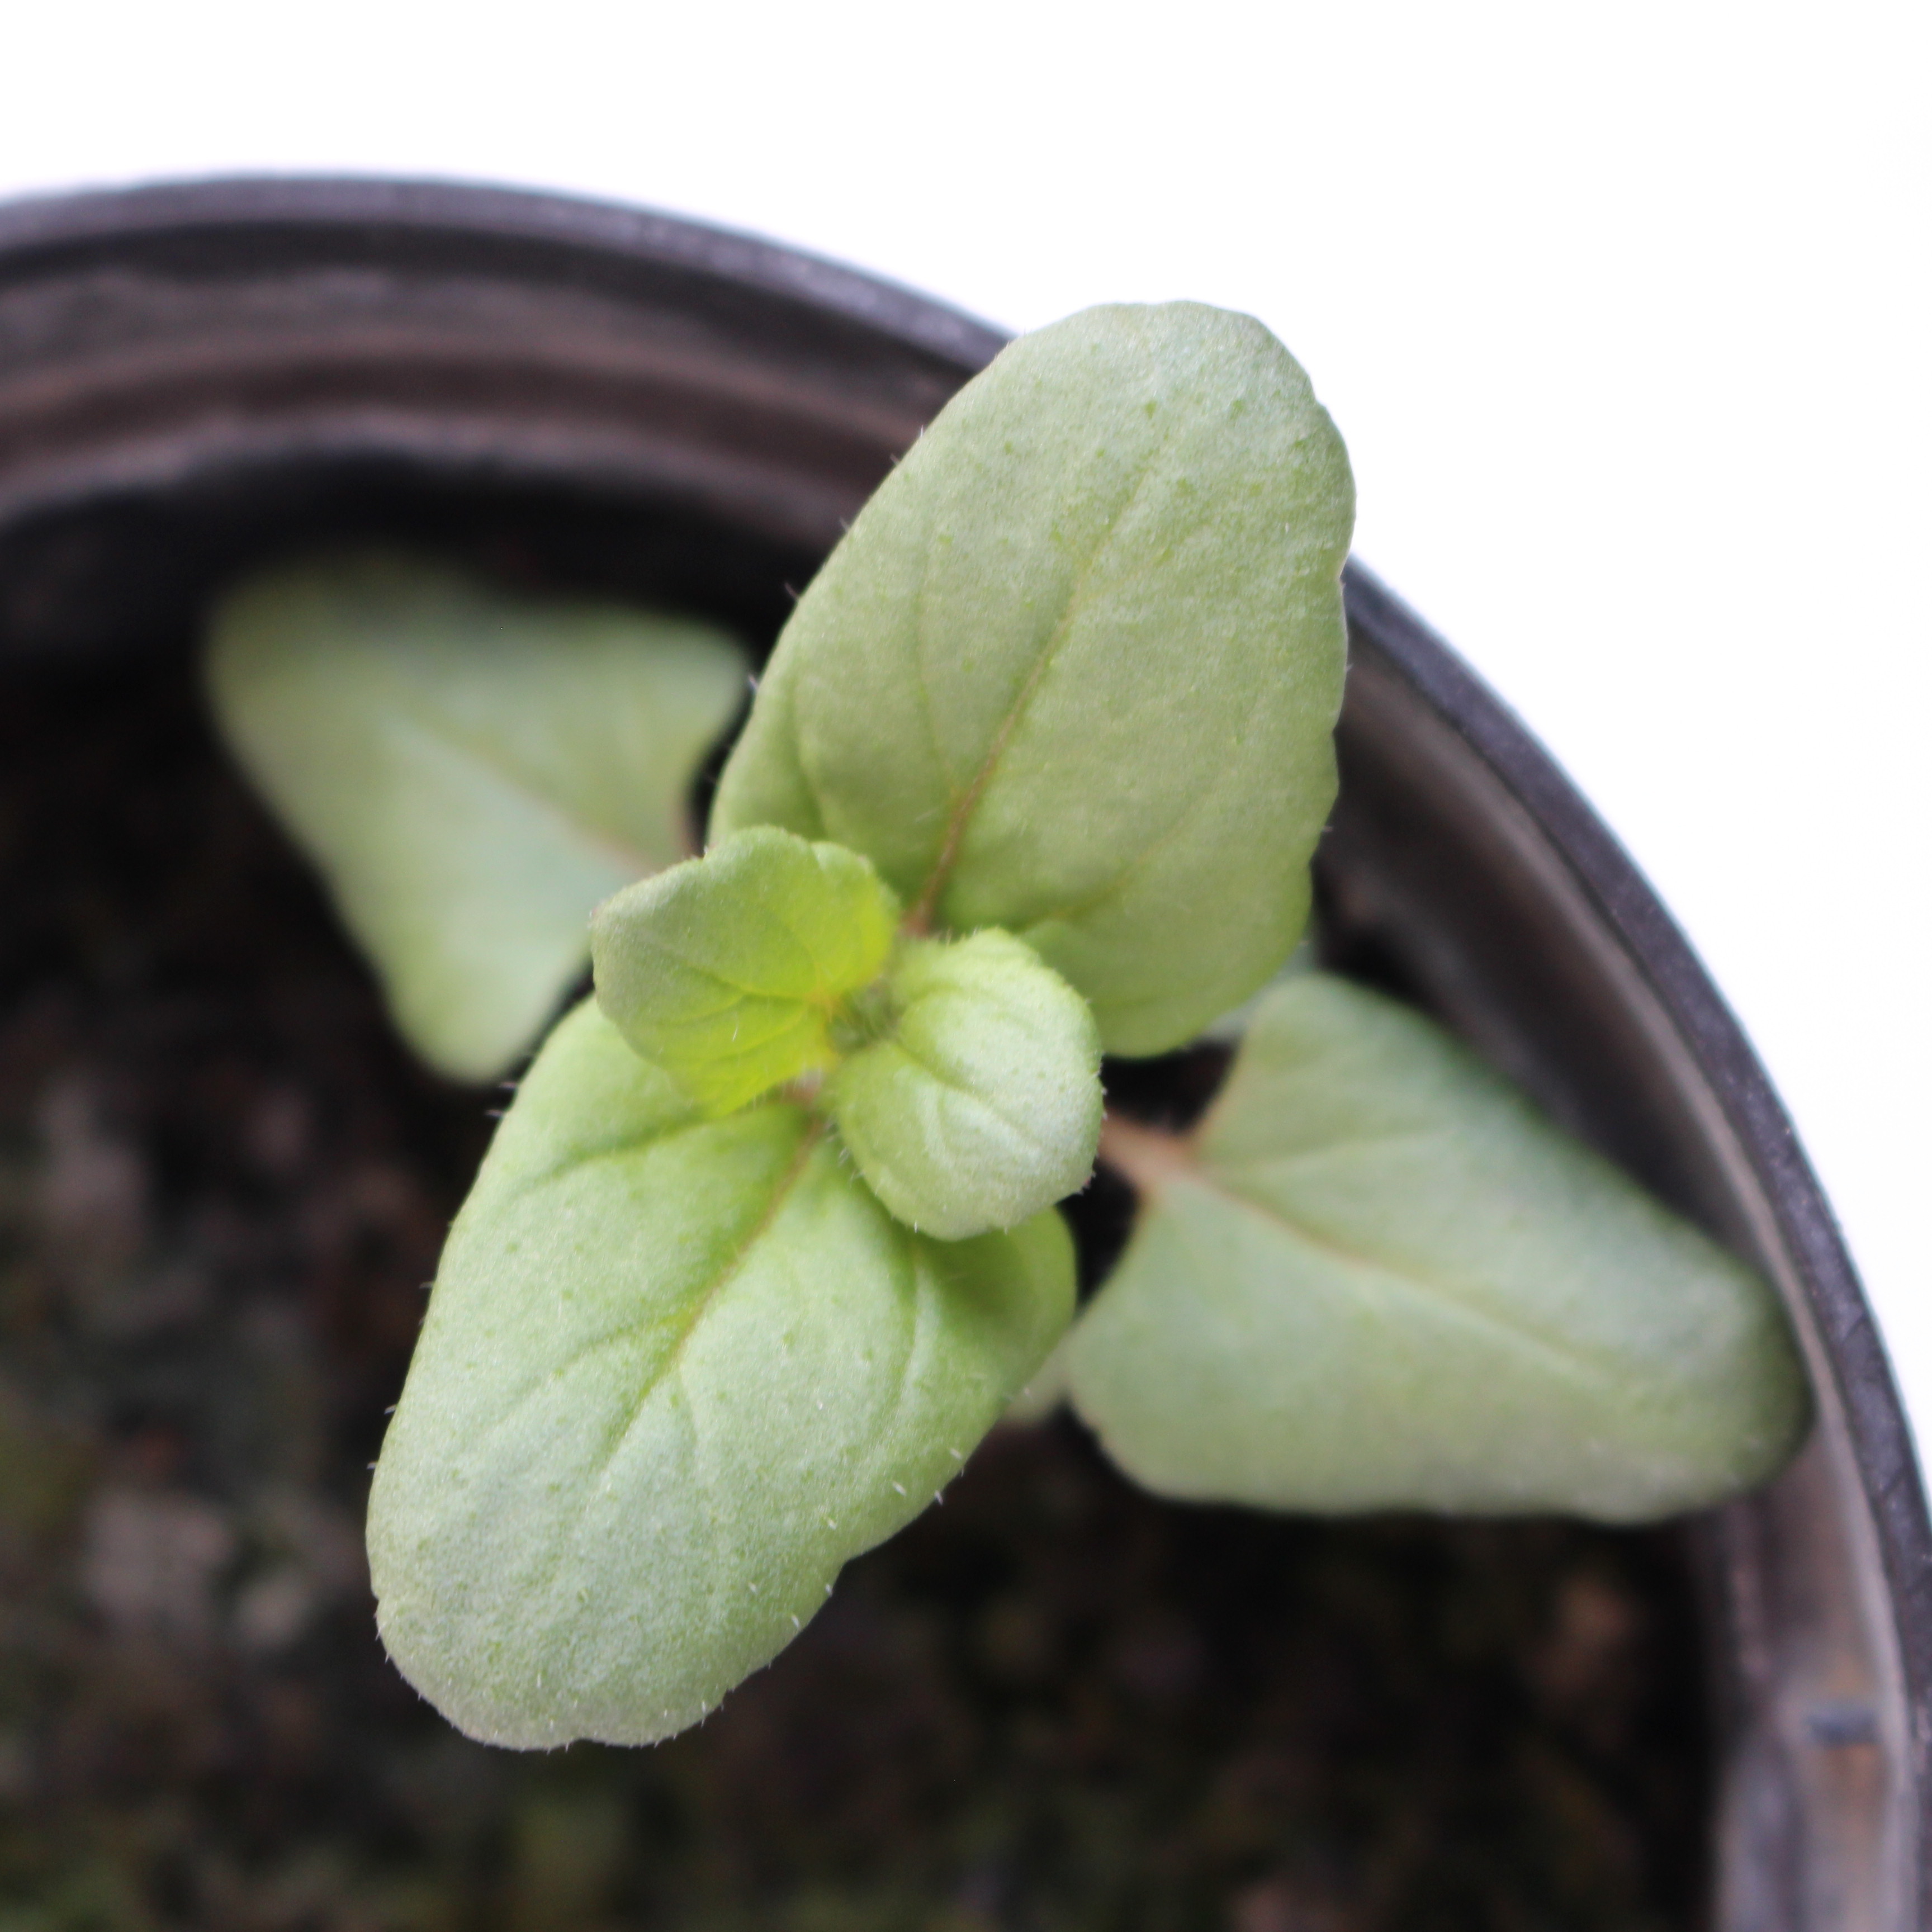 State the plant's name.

Veronica persica
